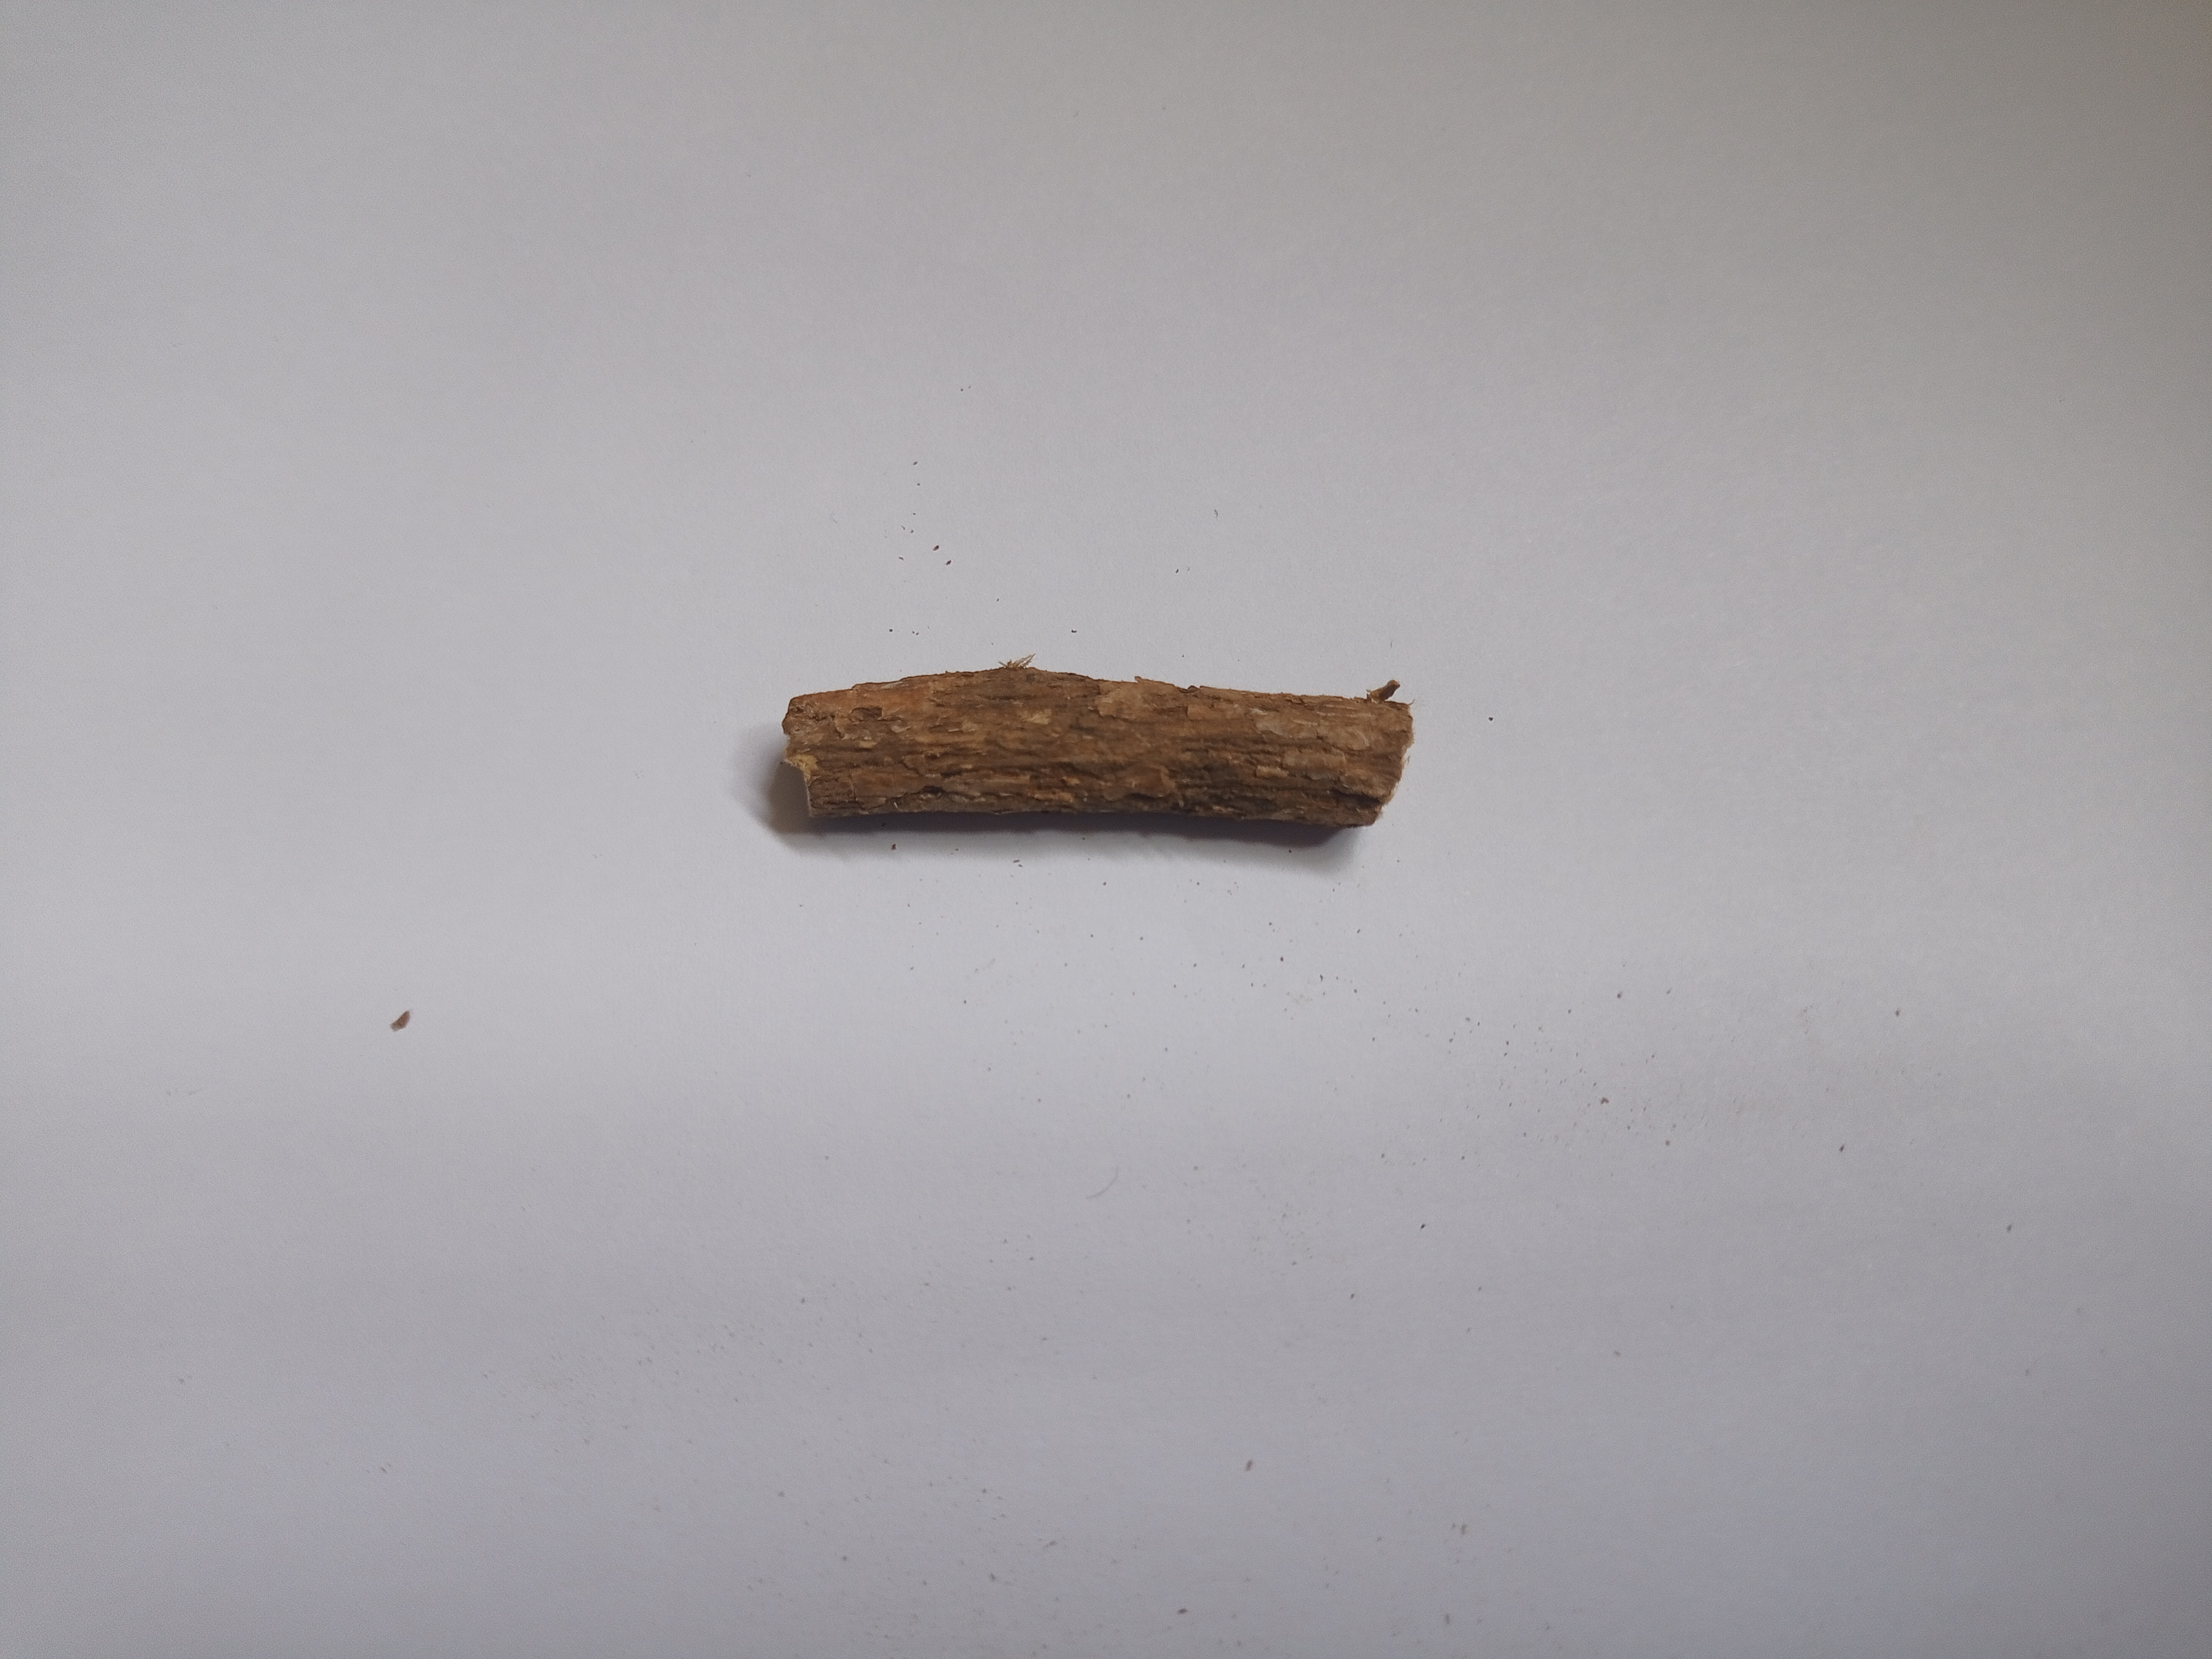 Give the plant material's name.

jesthamadh
